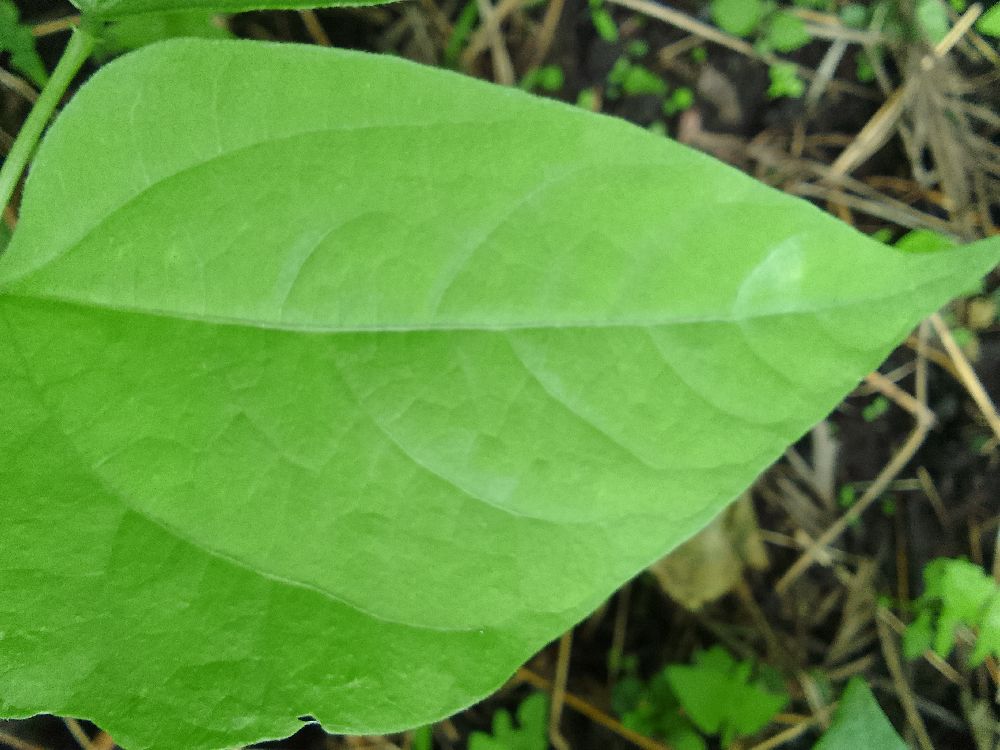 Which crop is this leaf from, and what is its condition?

common bean, healthy
